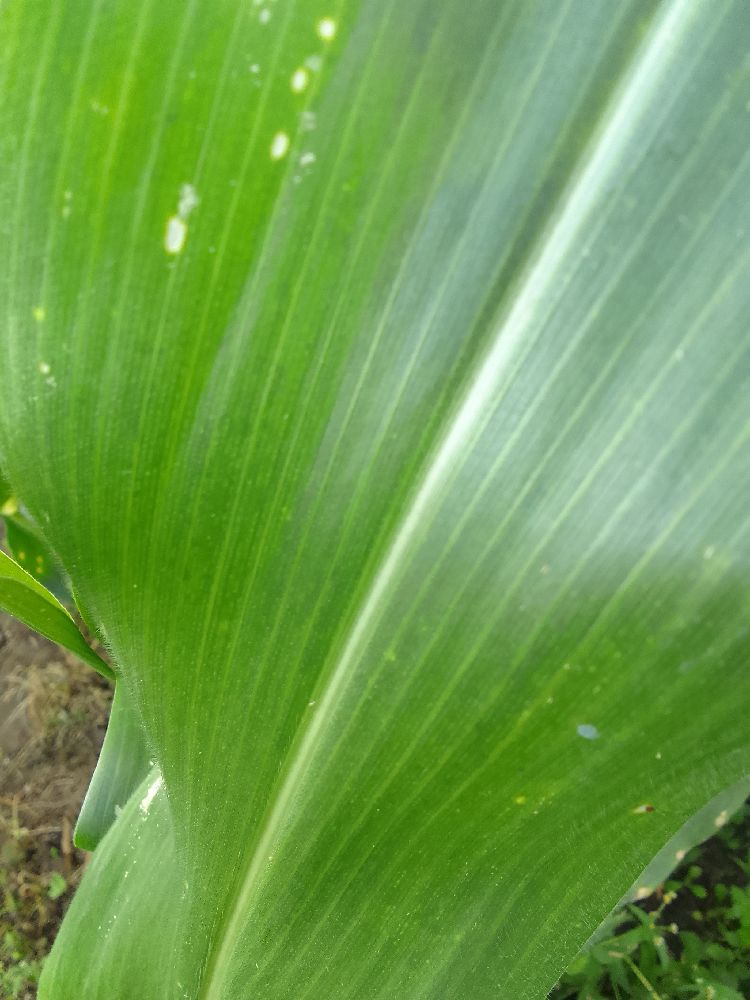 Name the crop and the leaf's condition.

maize, healthy
